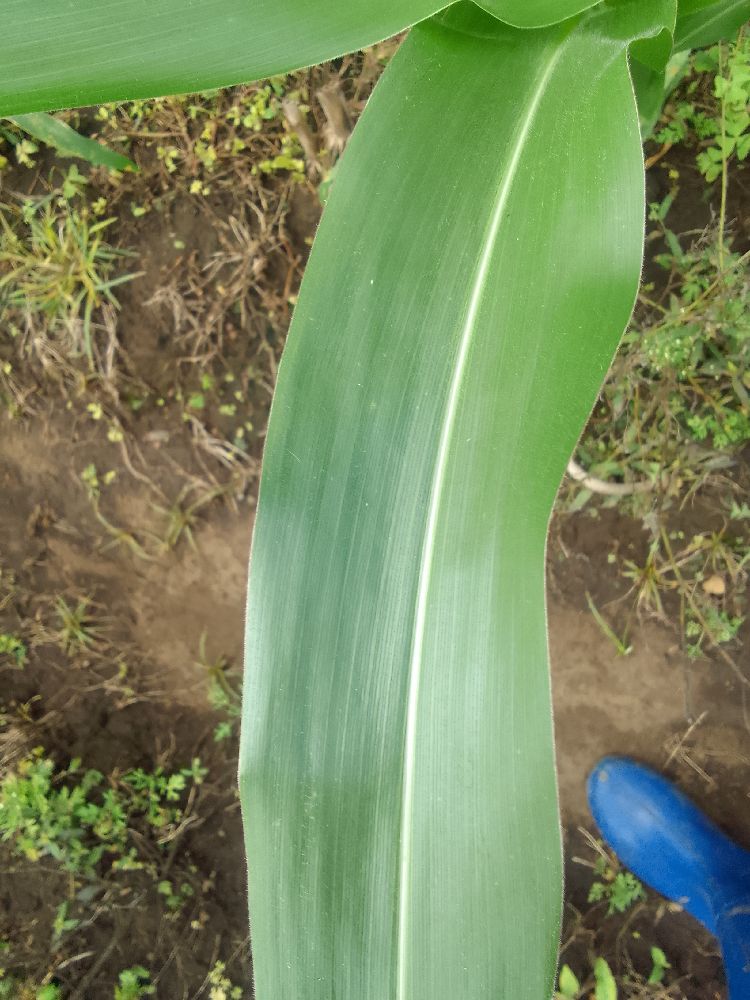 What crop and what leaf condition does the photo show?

maize, healthy
